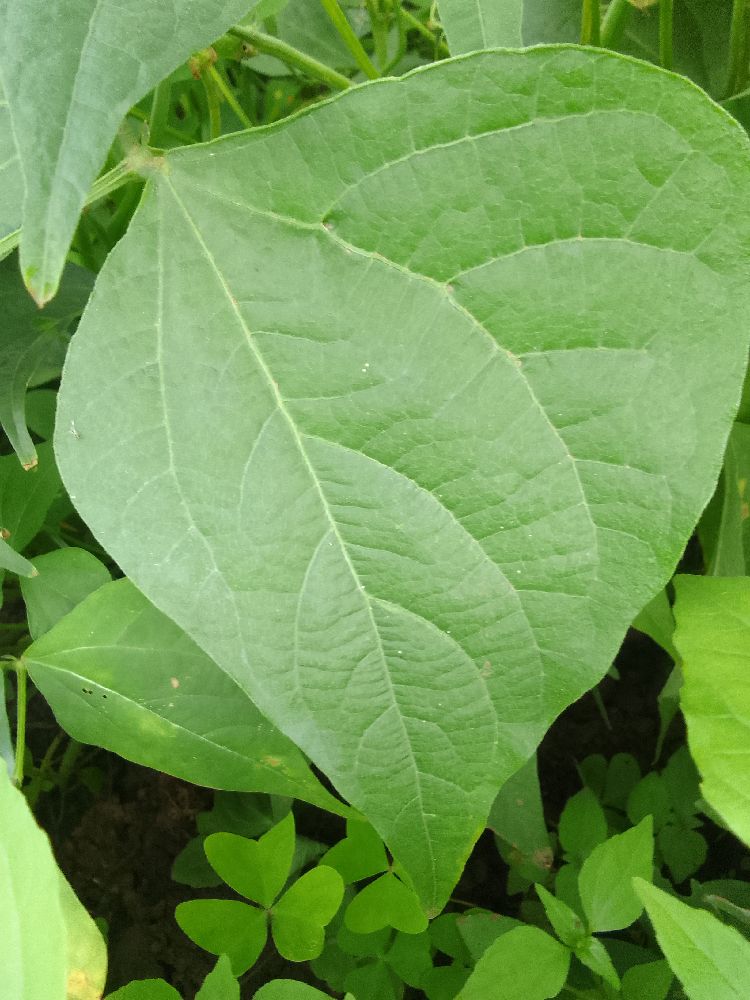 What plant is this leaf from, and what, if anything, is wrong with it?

common bean, healthy
